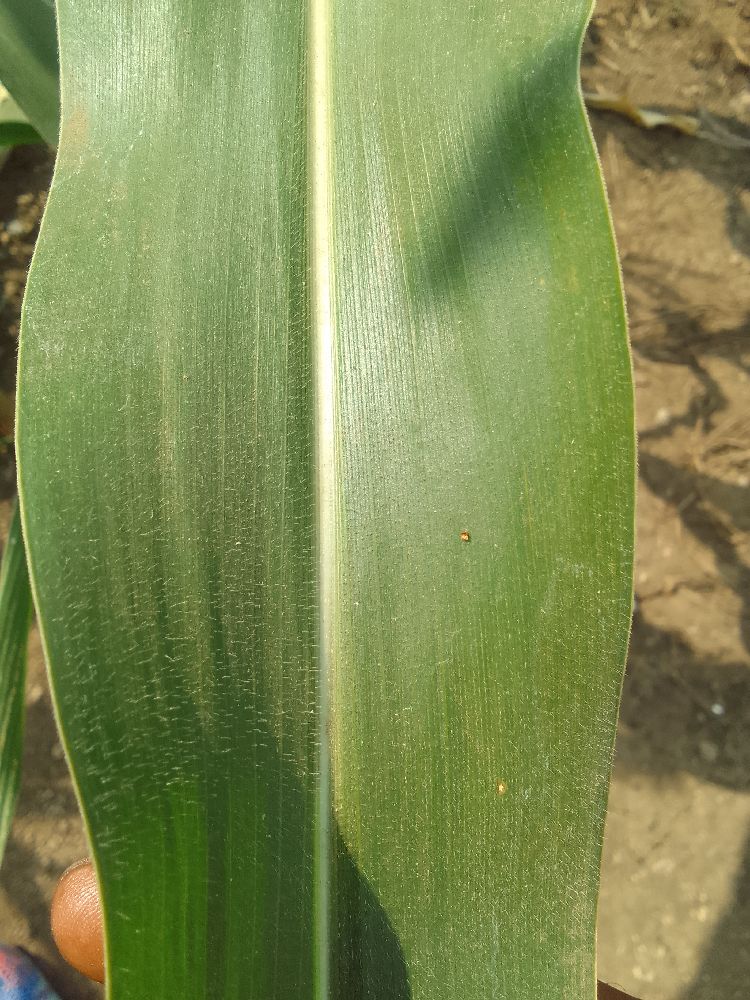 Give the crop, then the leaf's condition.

maize, healthy
